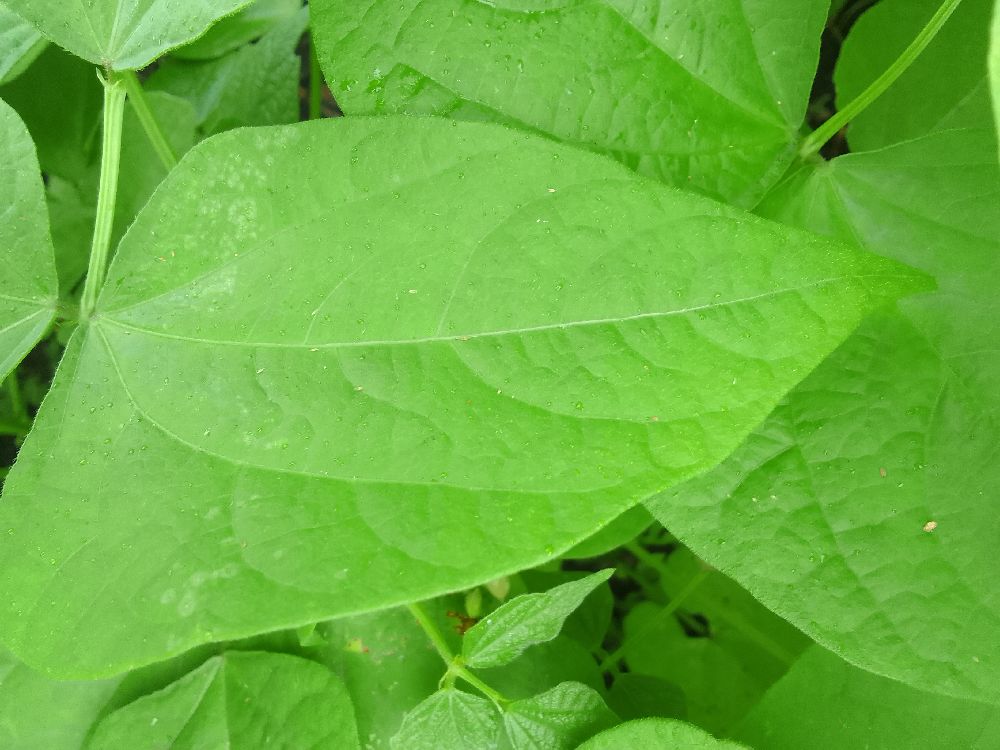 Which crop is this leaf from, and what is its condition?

common bean, healthy
